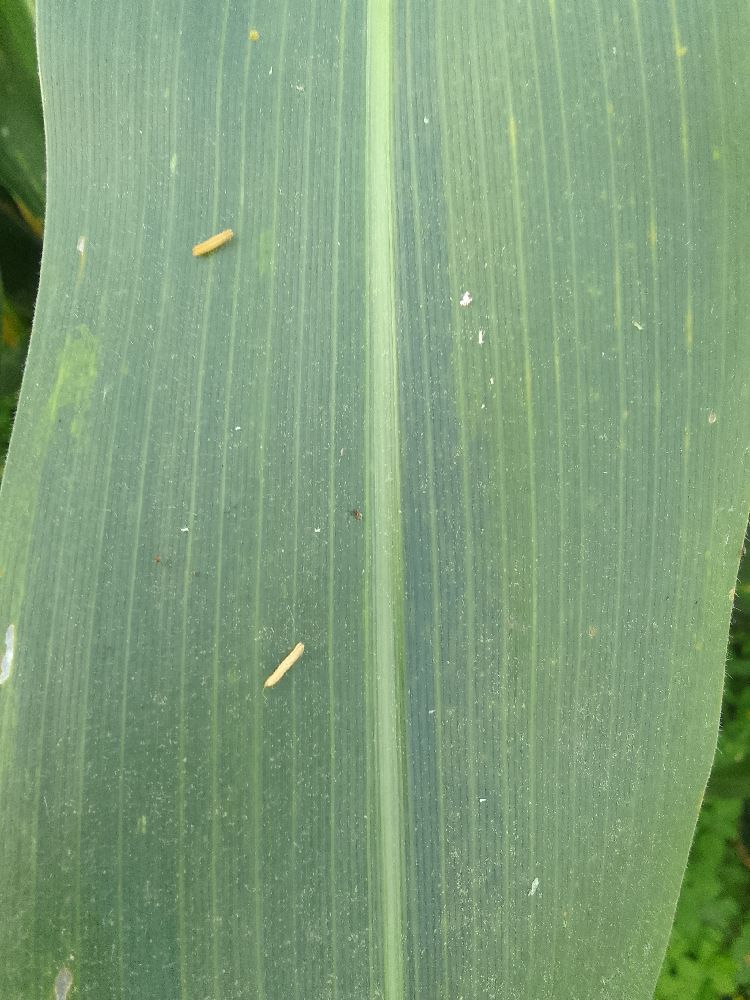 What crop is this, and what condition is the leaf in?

maize, healthy
